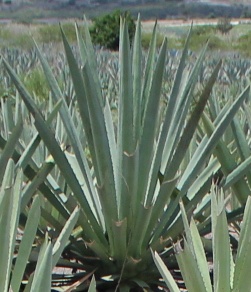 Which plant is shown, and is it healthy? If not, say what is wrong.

agave, healthy
